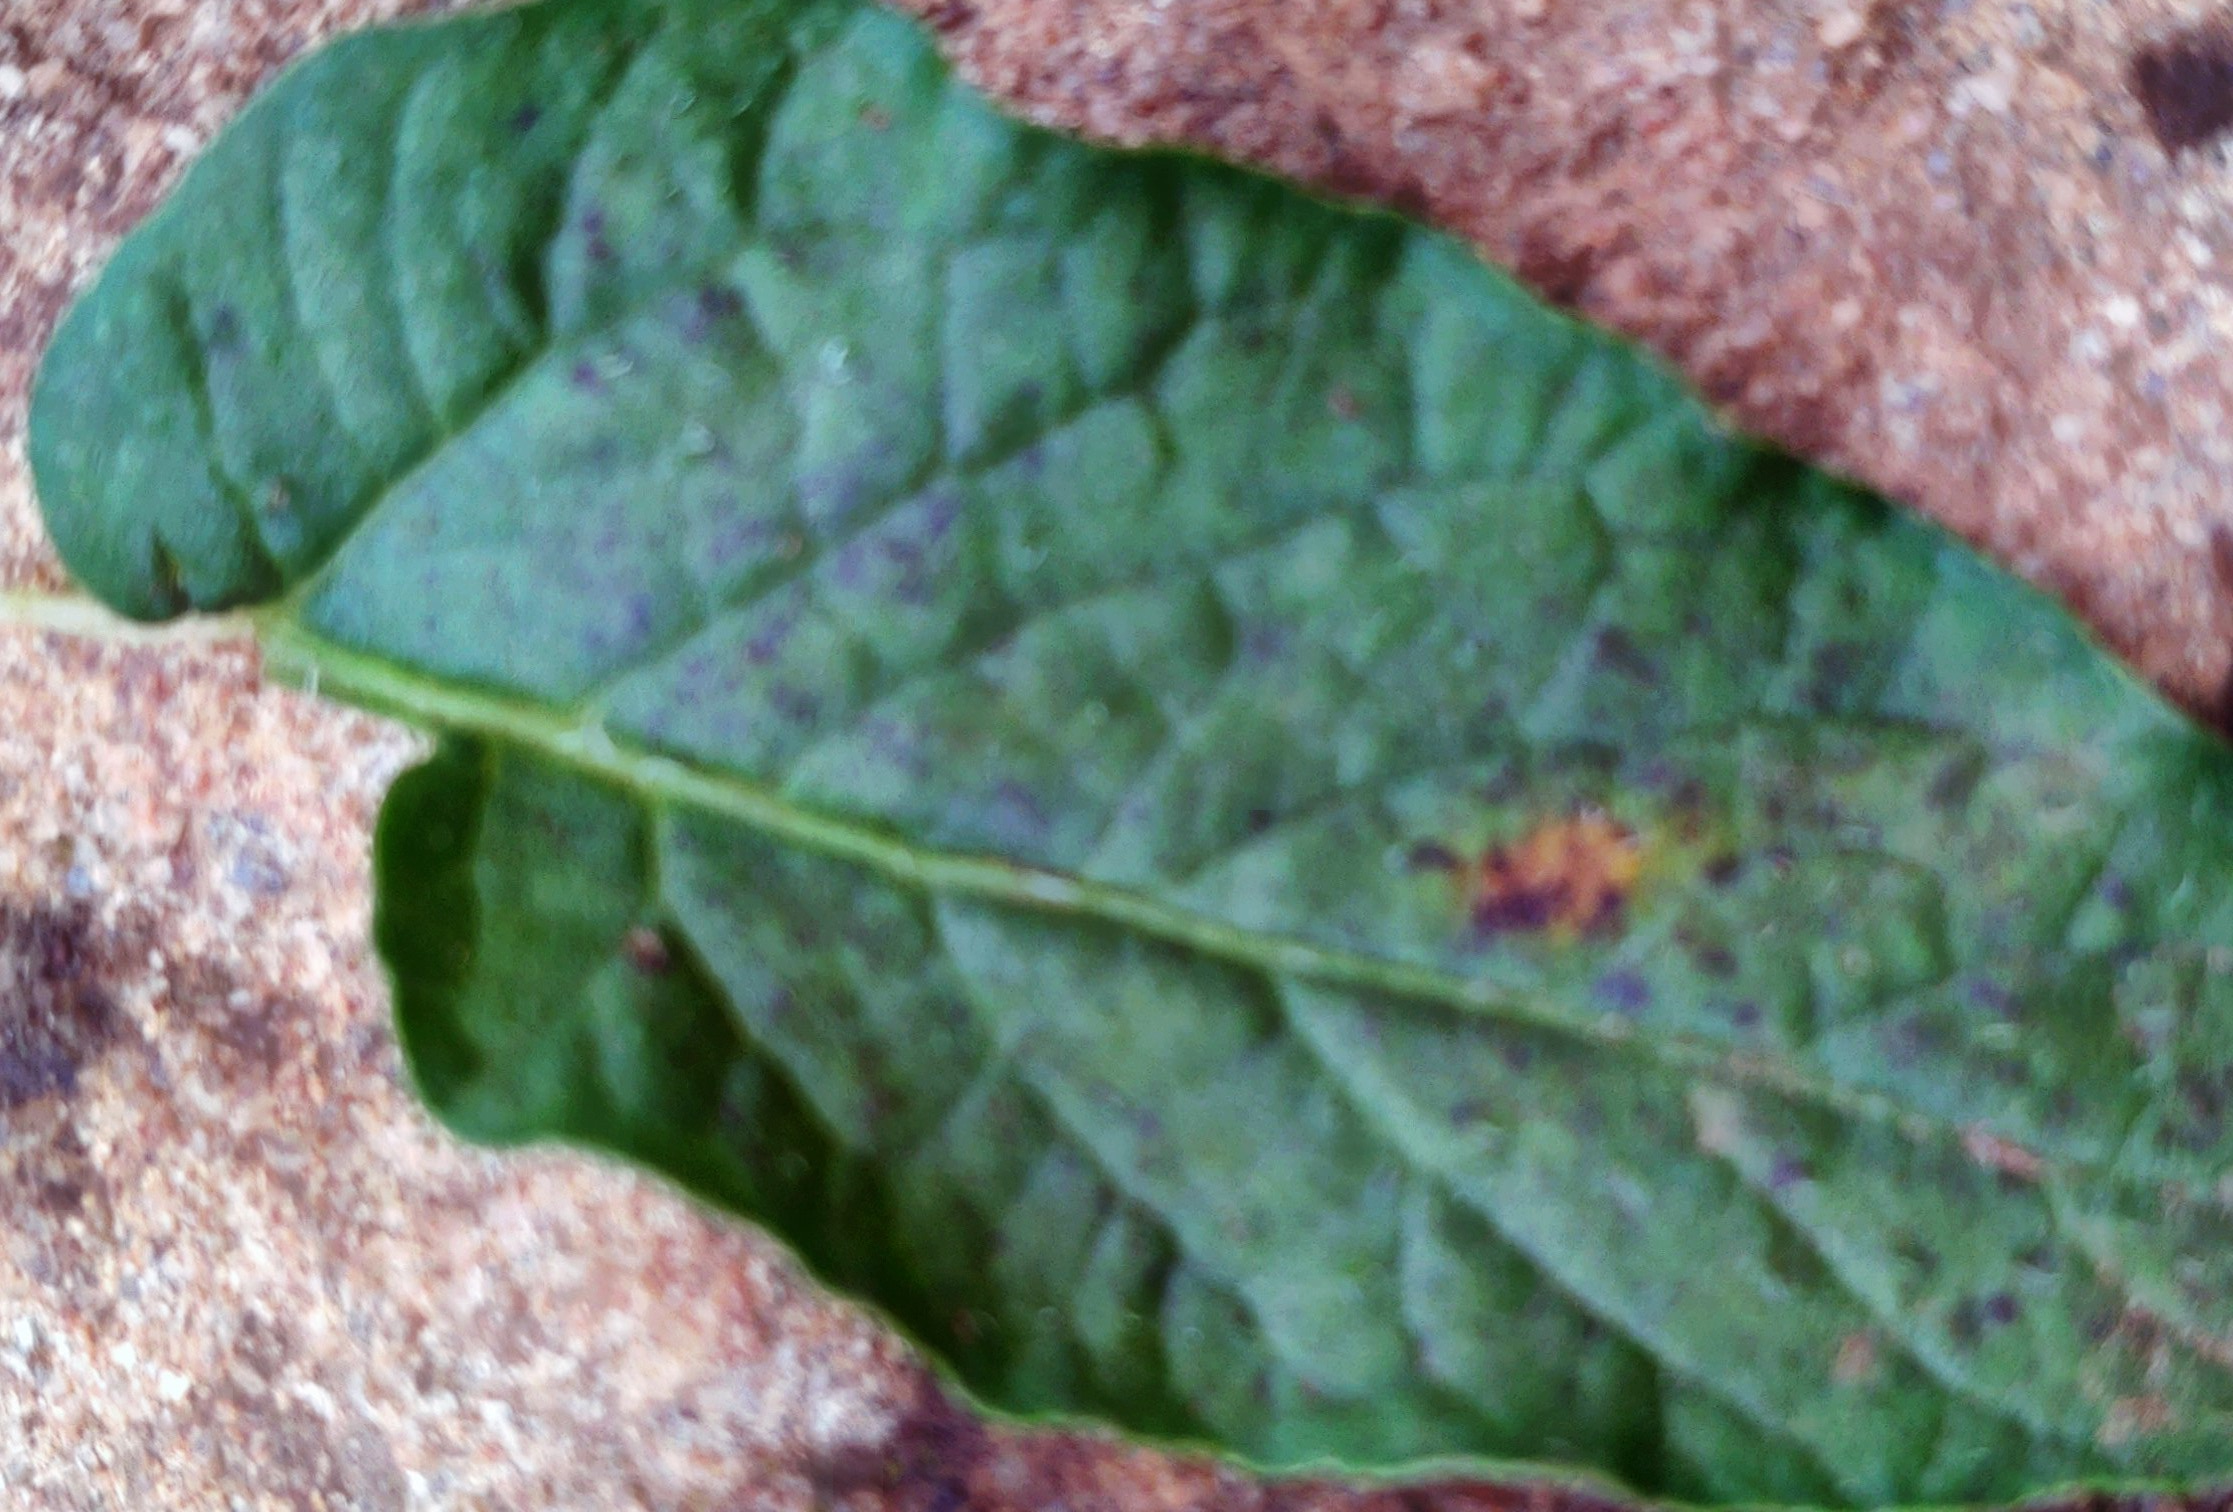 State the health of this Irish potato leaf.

late blight
